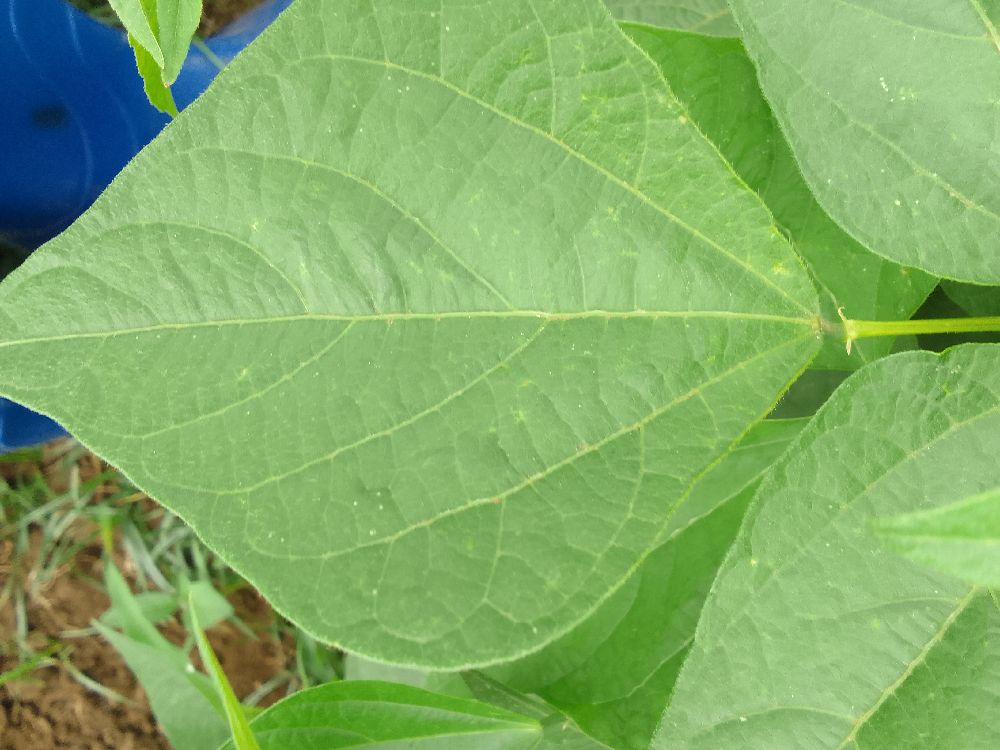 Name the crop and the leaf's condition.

common bean, healthy
